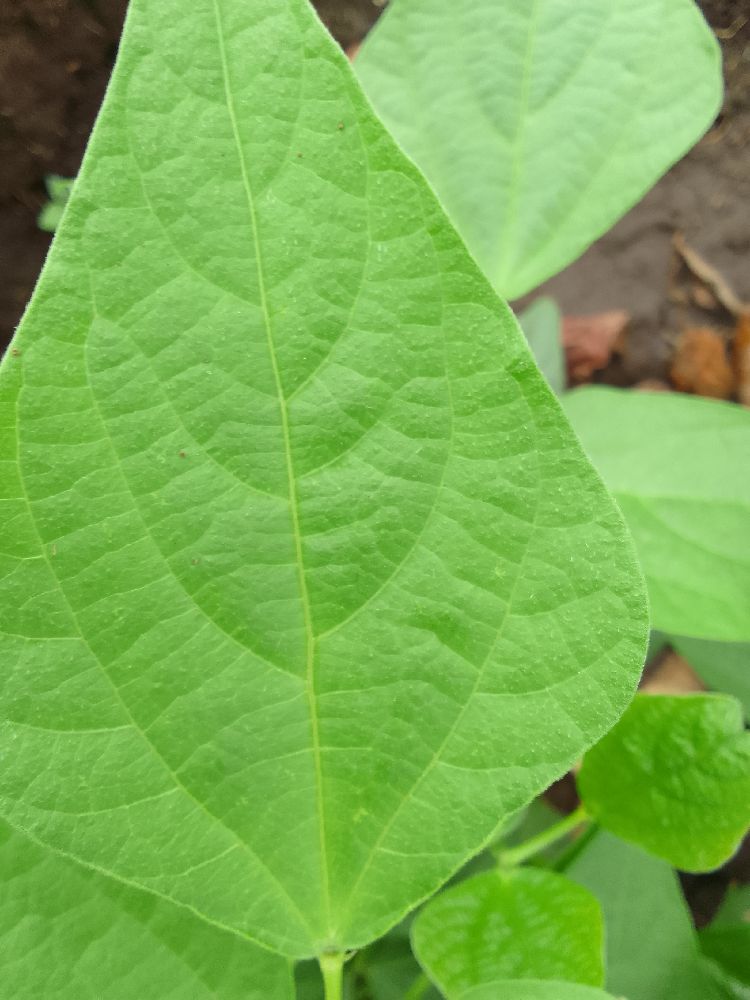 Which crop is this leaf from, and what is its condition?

common bean, healthy
